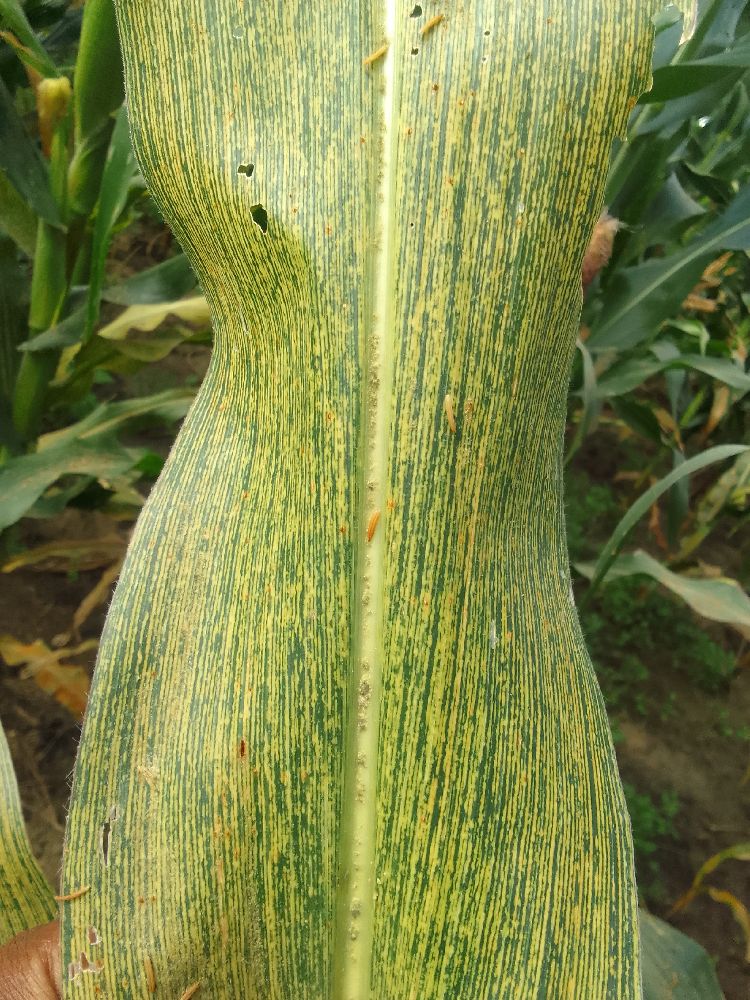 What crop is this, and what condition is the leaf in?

maize, maize streak virus
